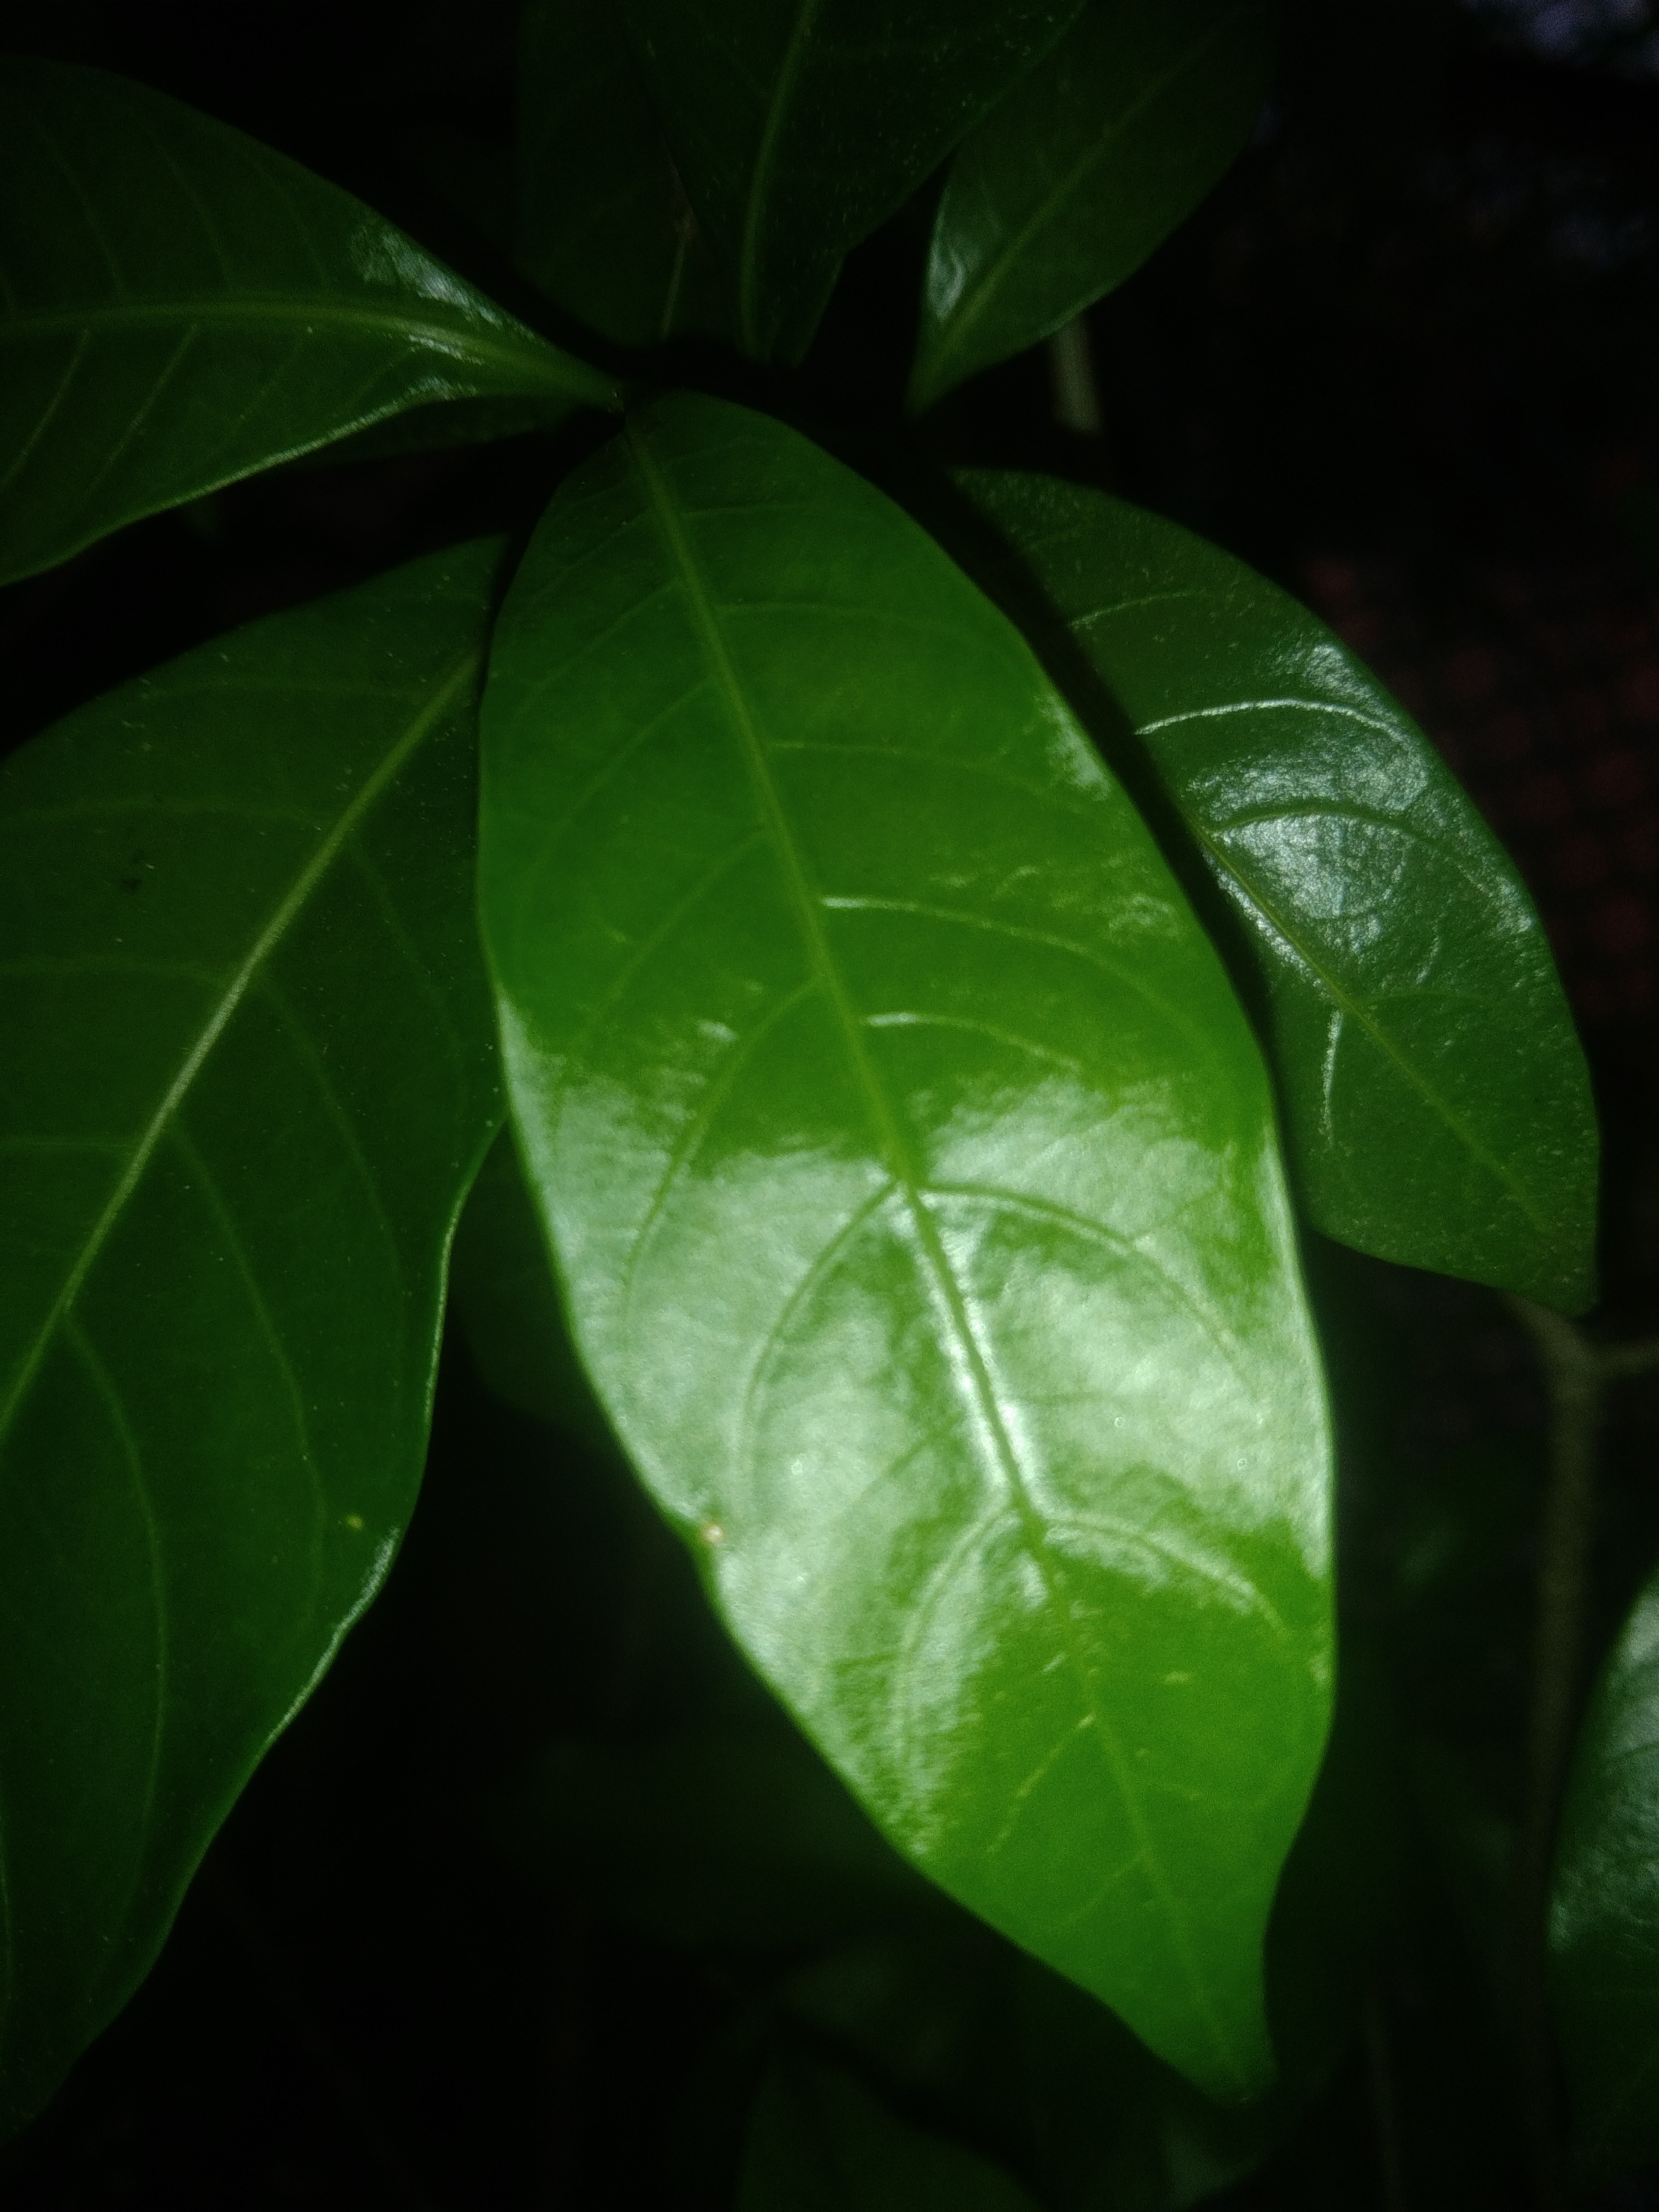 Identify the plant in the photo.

togor
